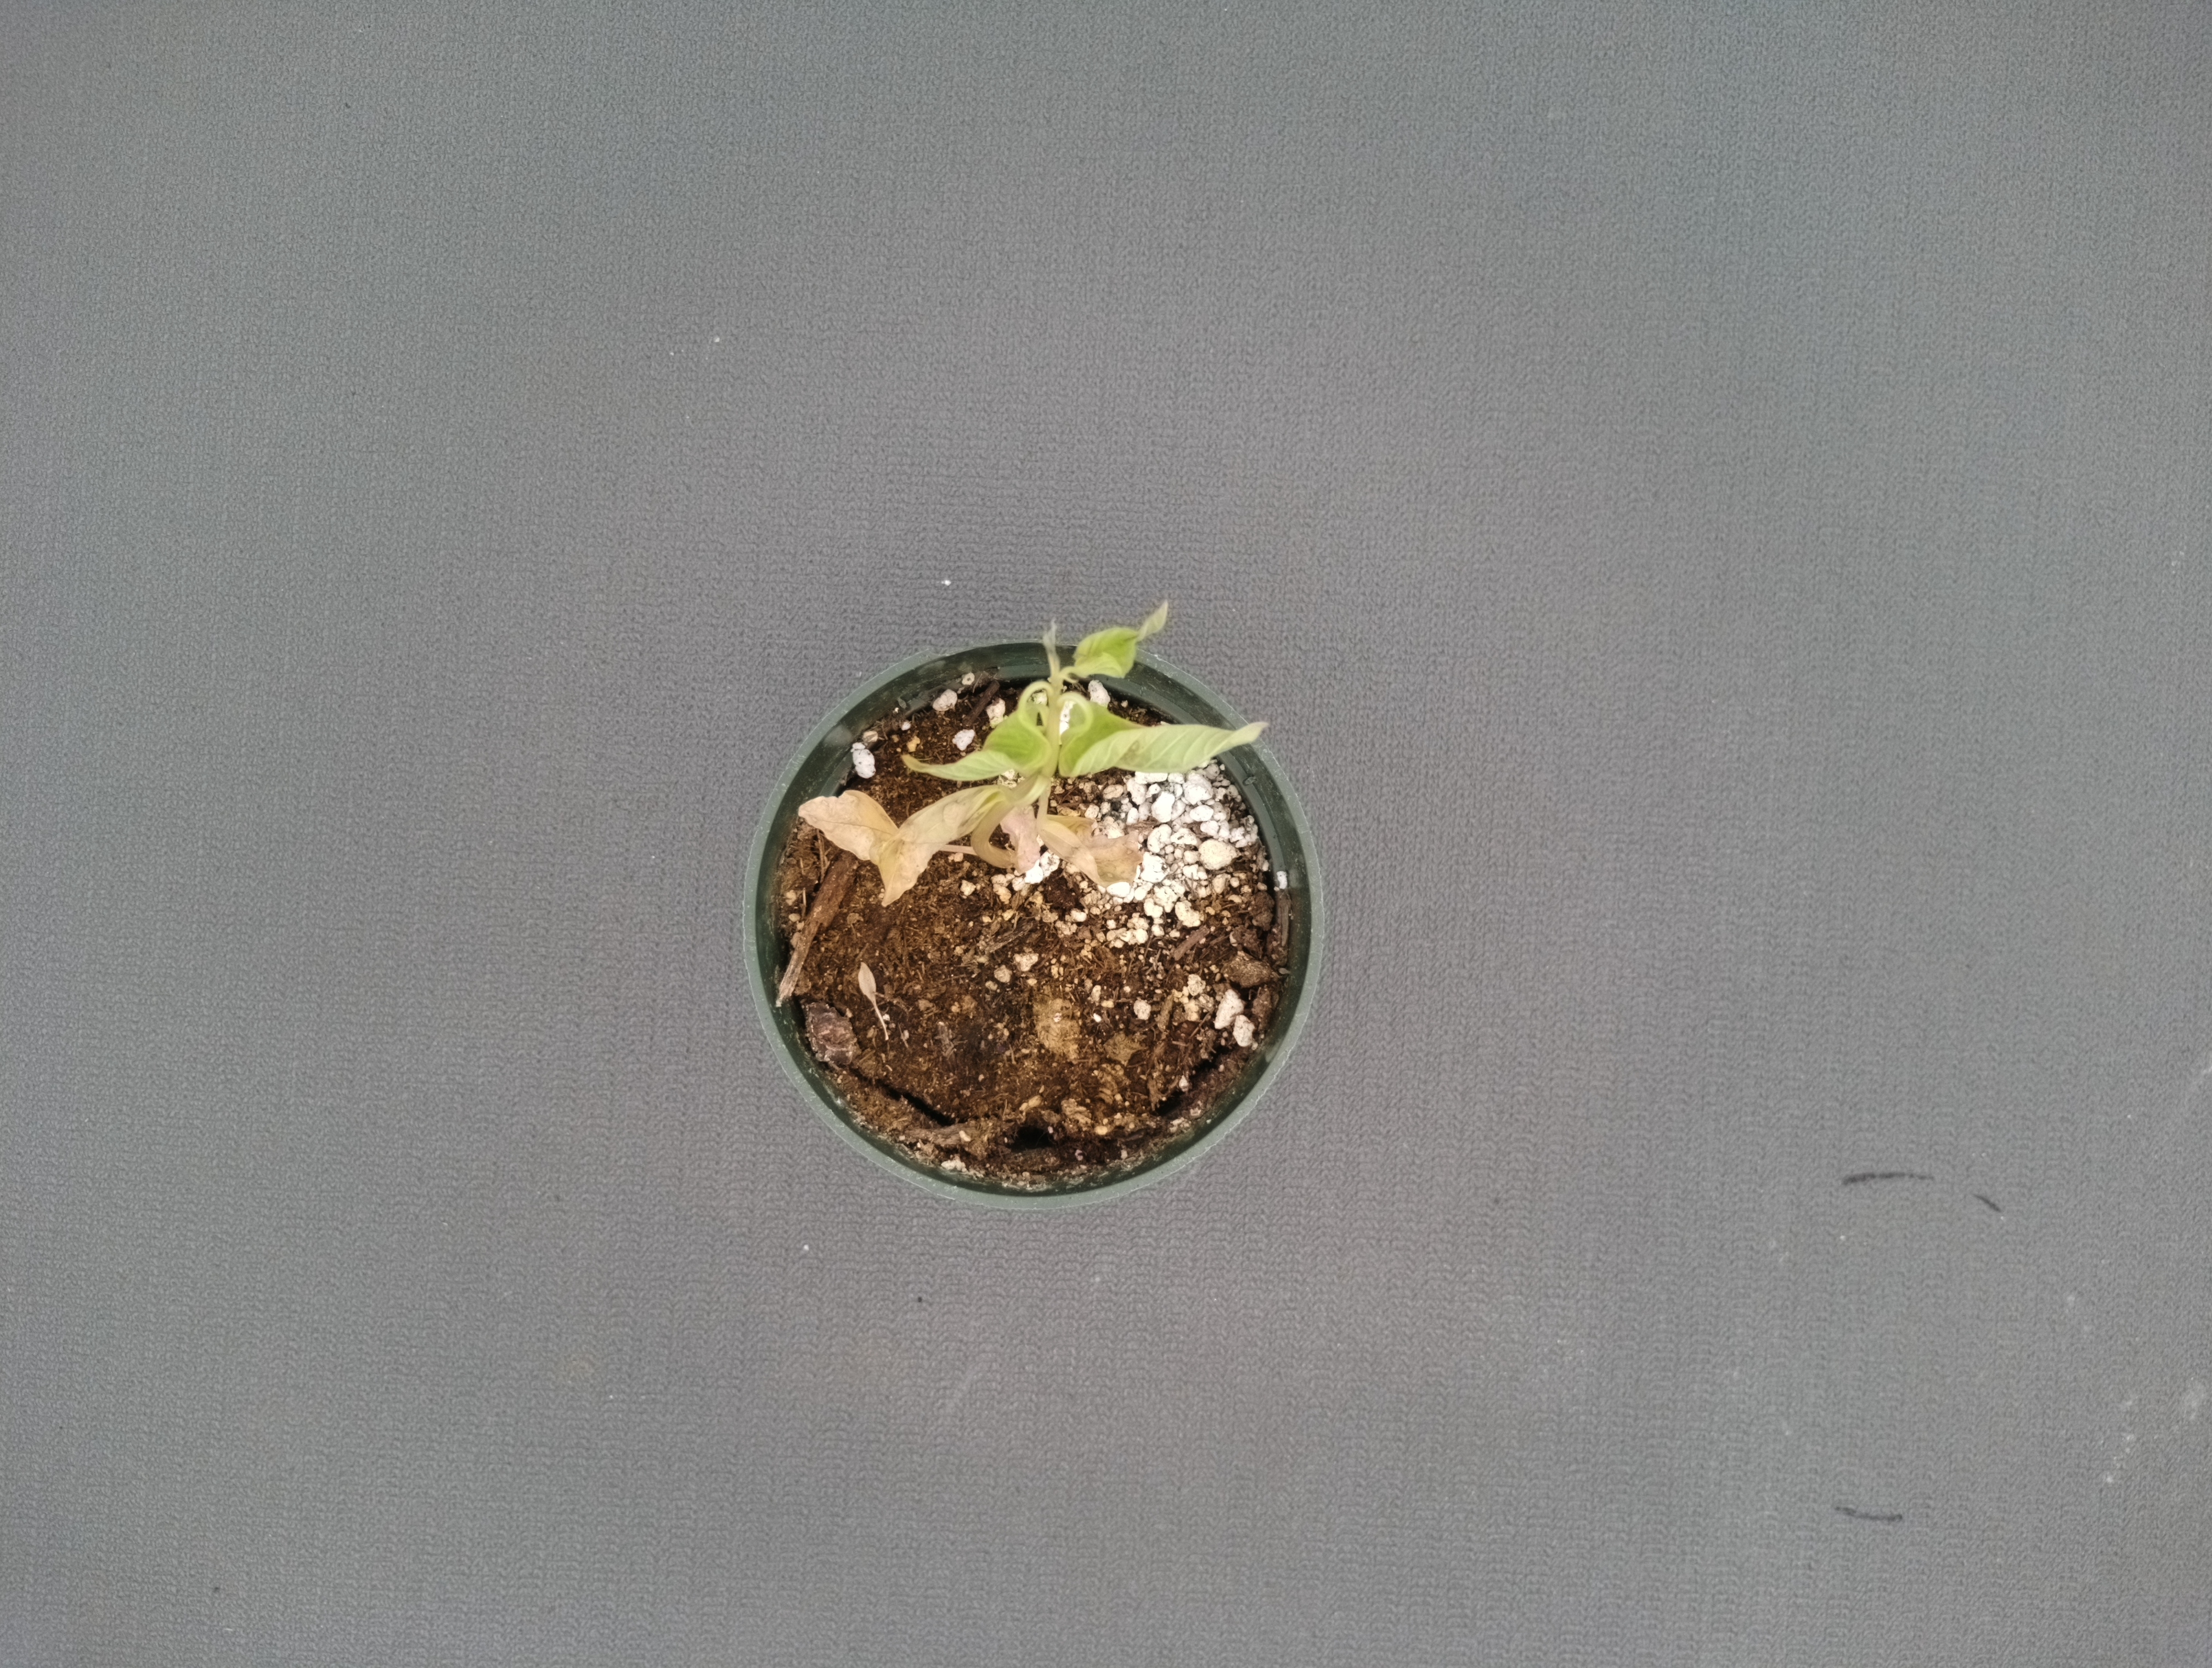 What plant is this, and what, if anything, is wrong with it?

waterhemp, epinasty
